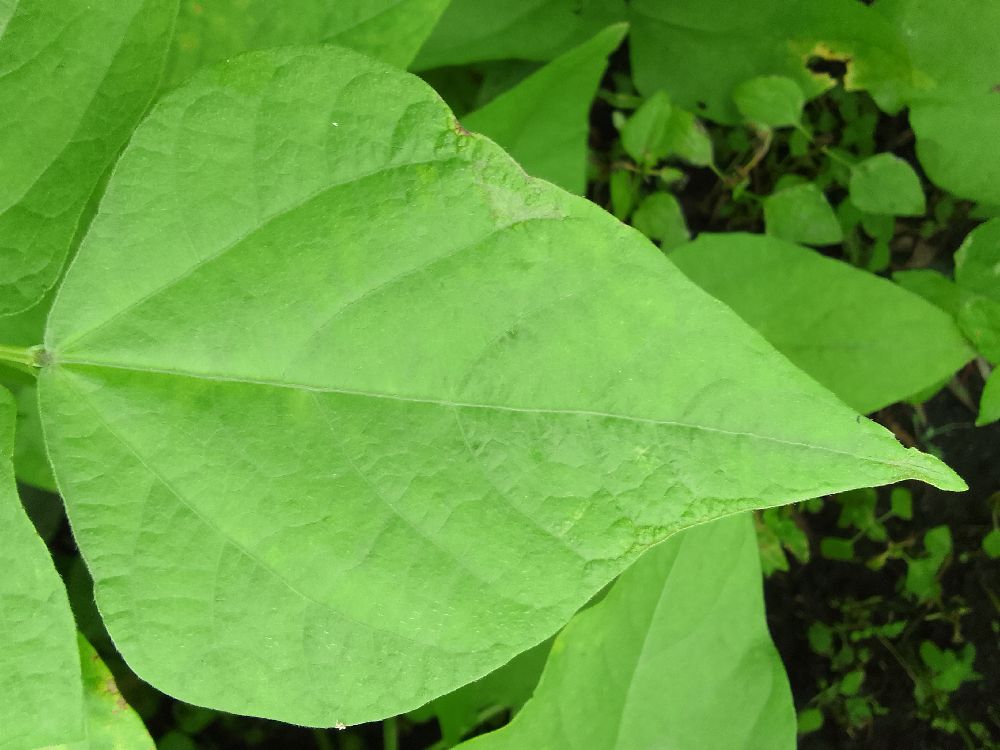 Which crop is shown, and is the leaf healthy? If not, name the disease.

common bean, healthy
